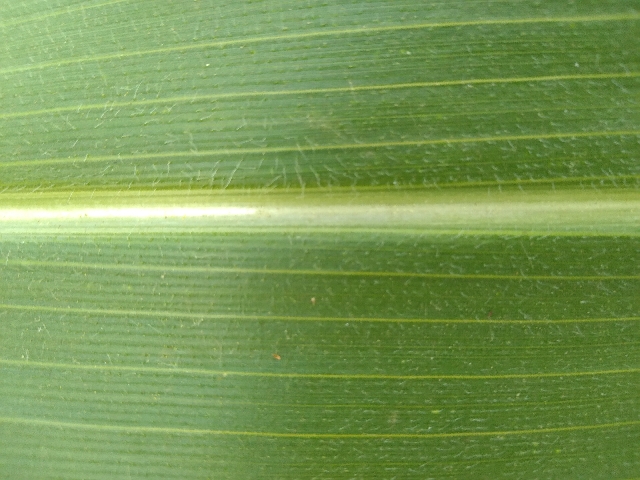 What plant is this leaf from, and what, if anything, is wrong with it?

maize, healthy
